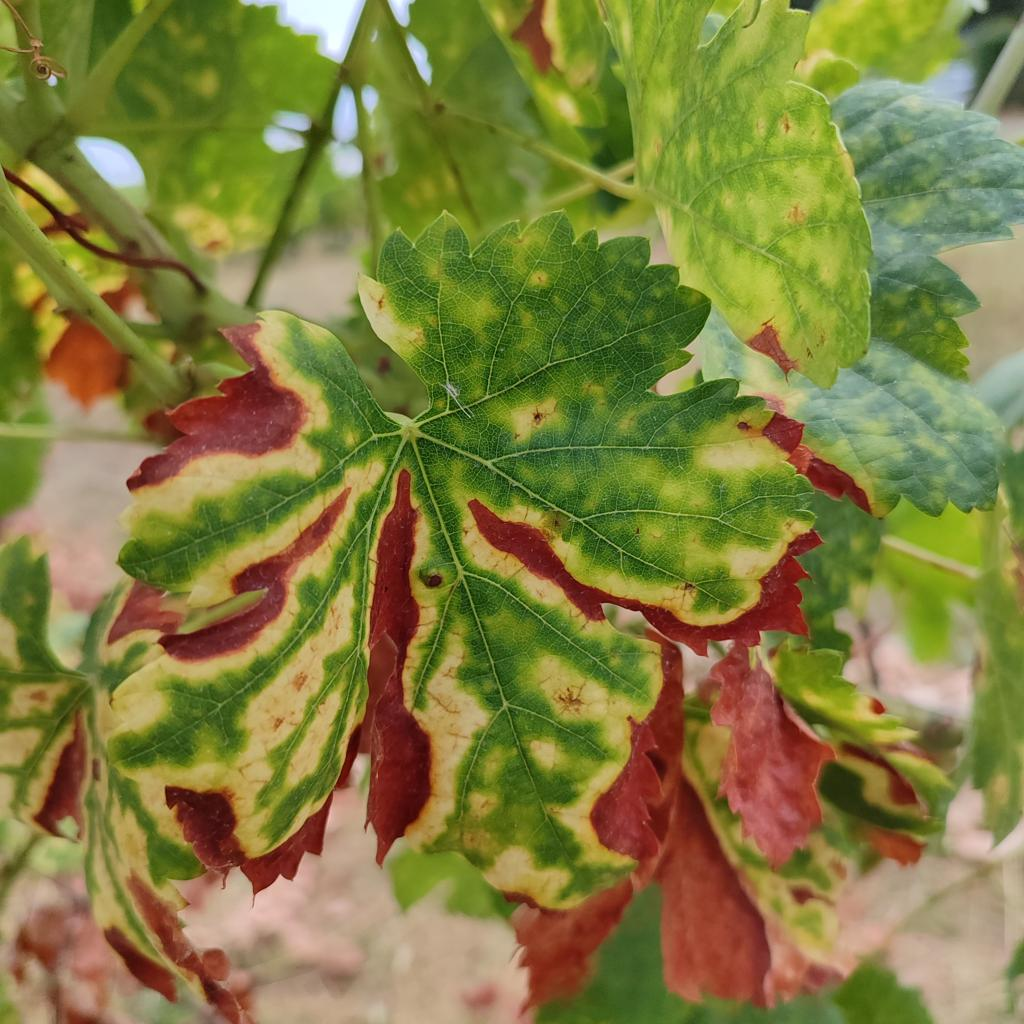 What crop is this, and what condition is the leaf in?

grapevine, esca complex
